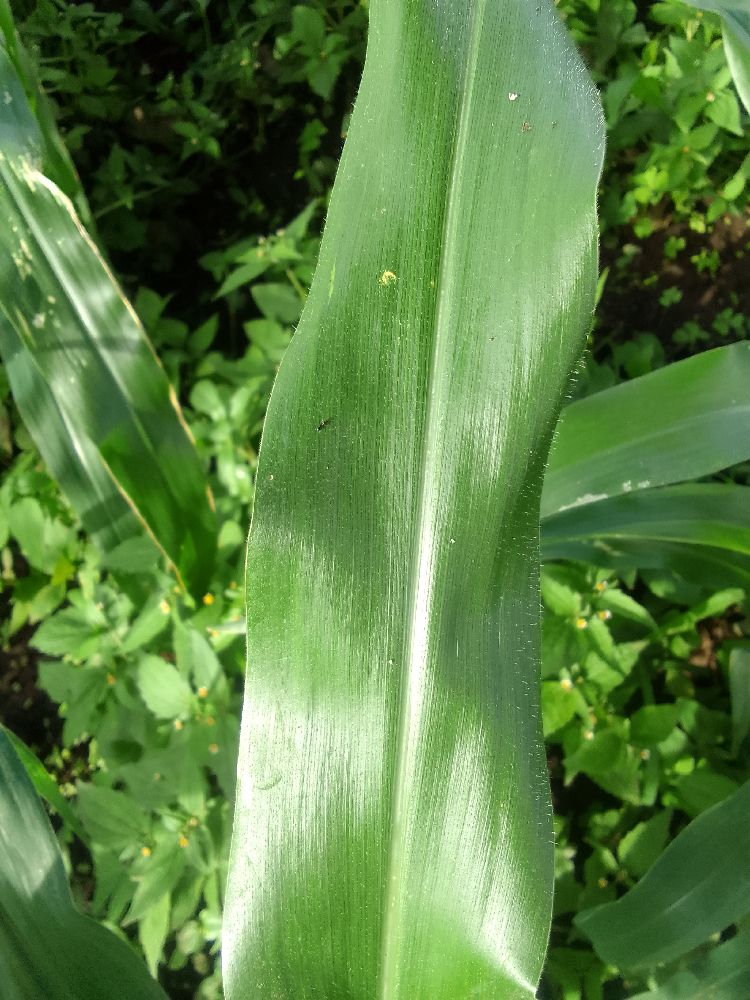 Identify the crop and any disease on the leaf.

maize, healthy
